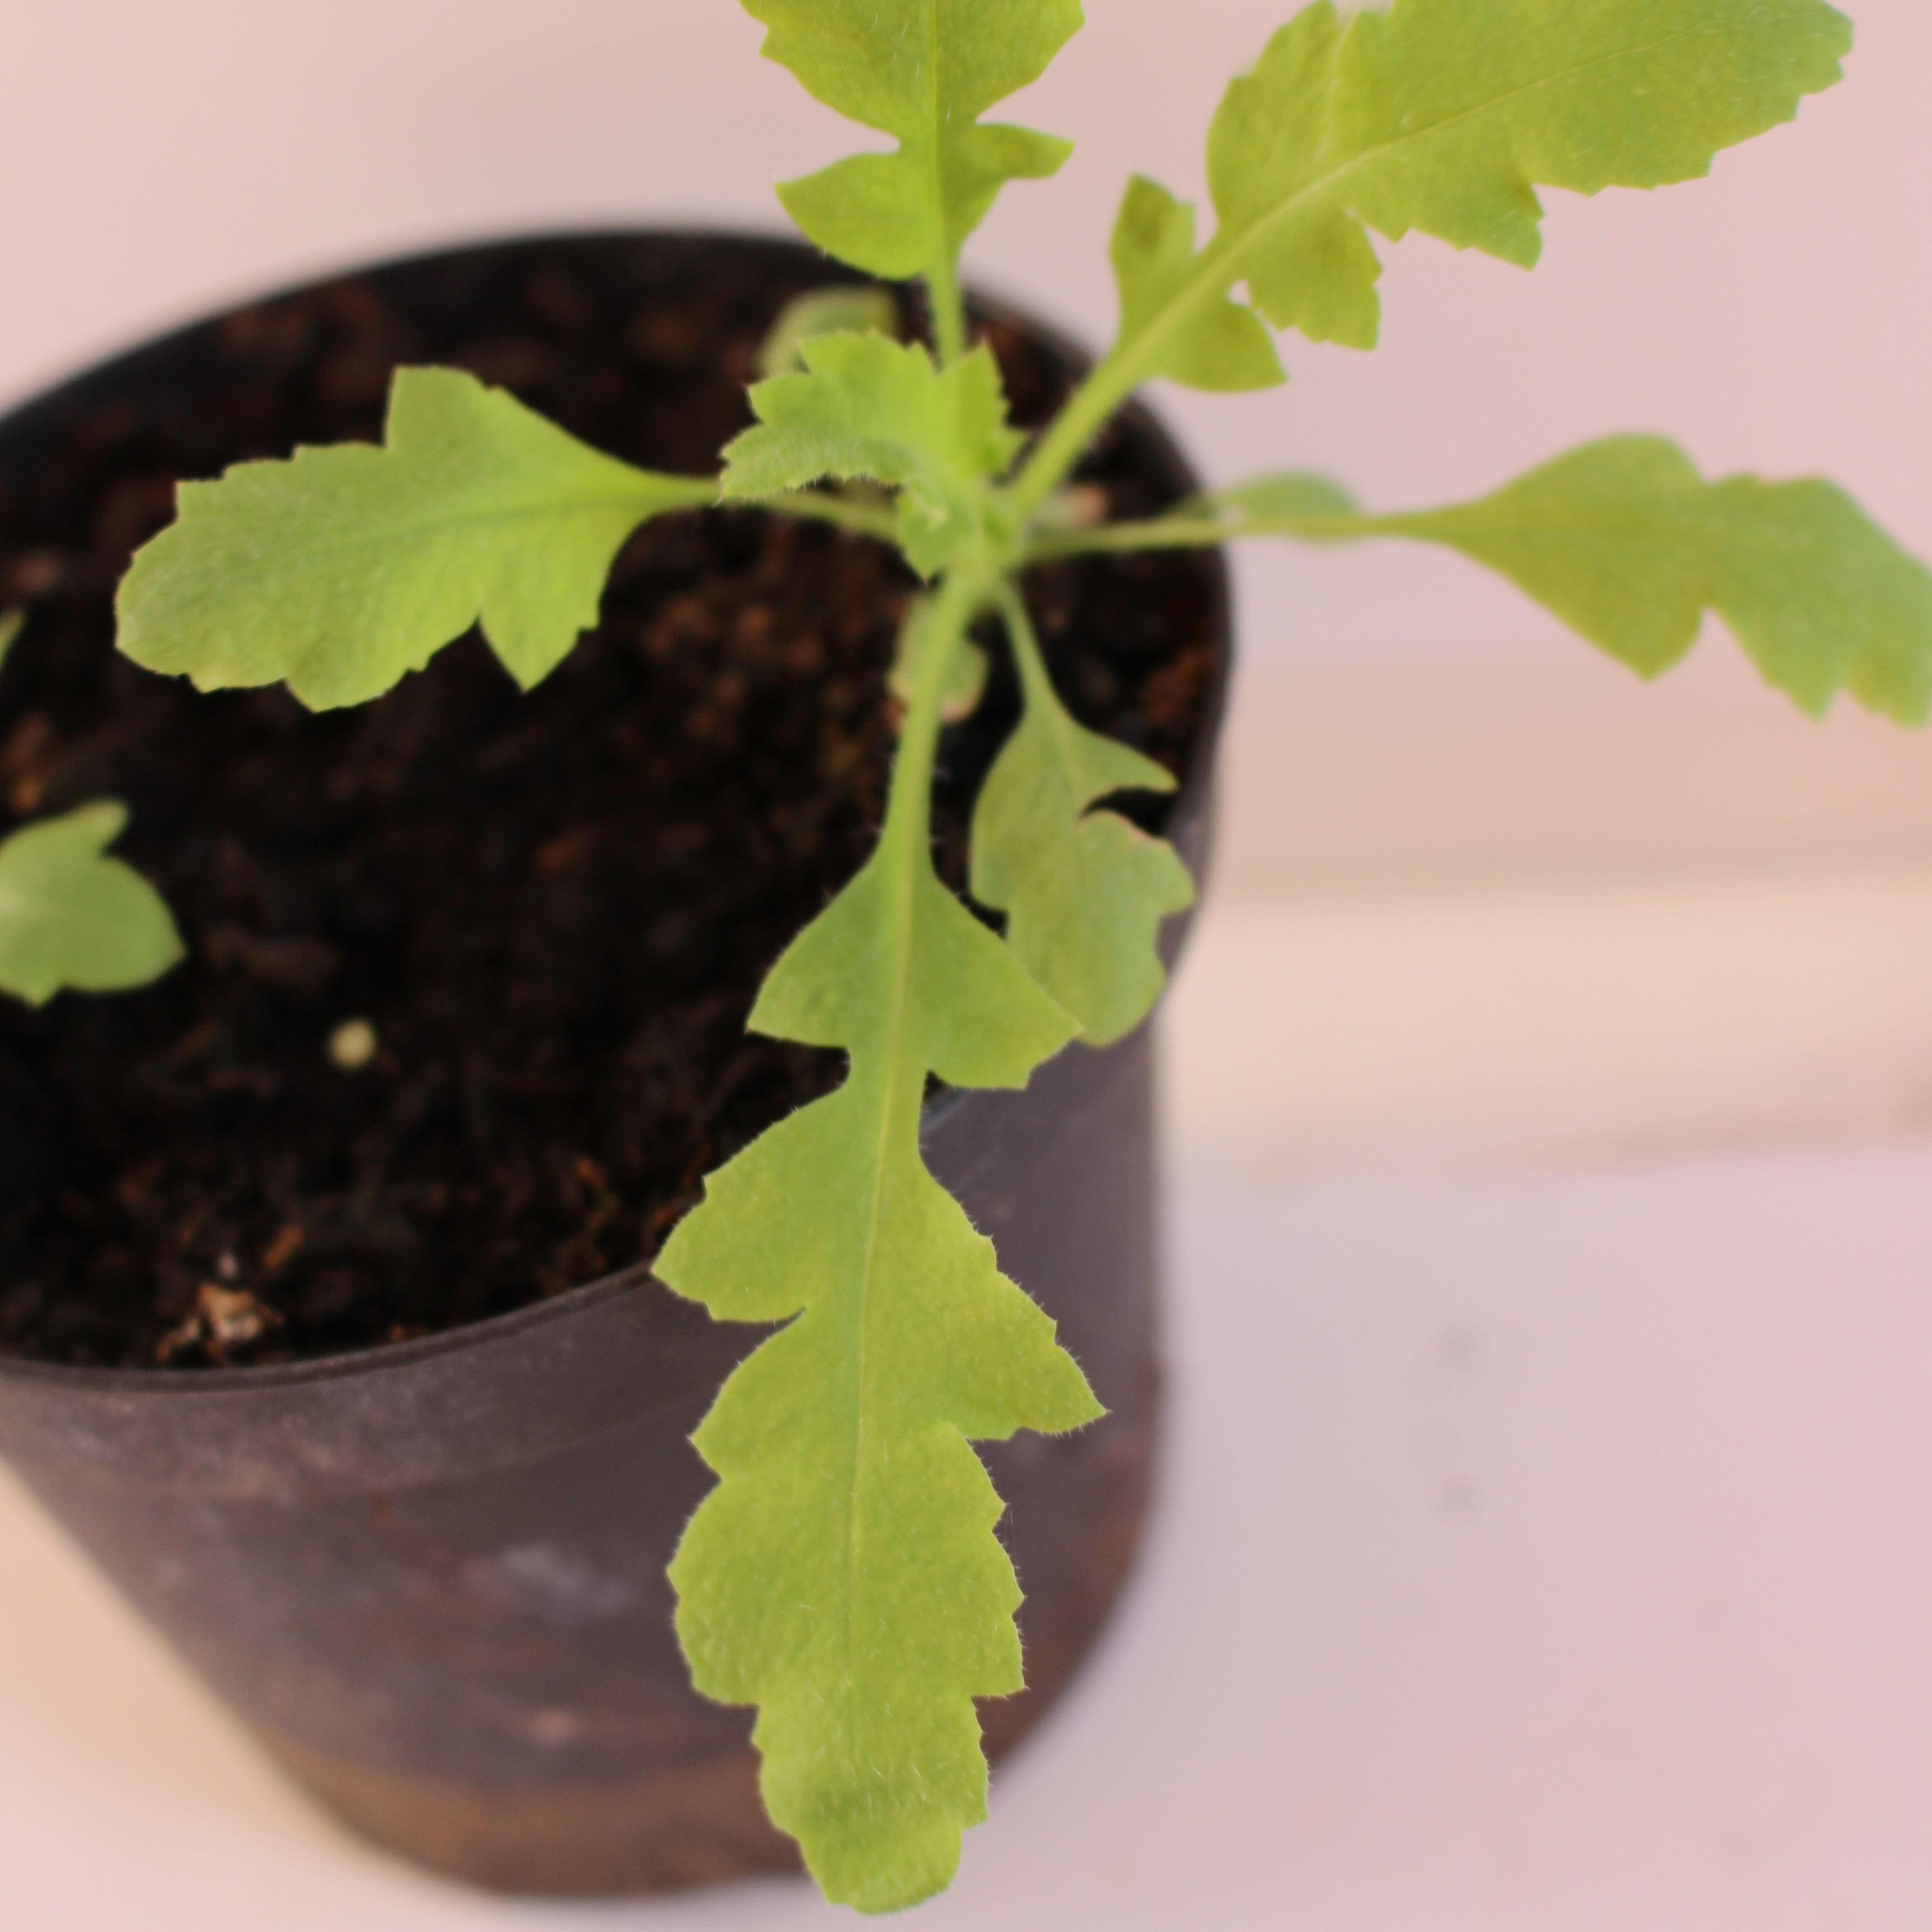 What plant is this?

Papaver rhoeas
